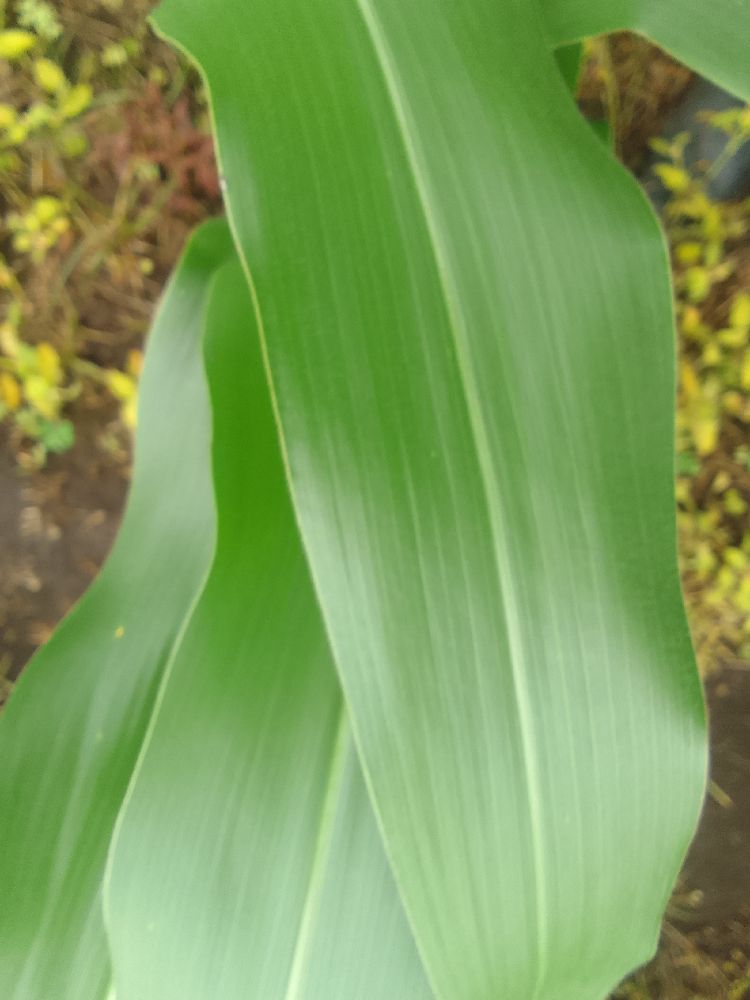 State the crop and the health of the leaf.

maize, healthy
